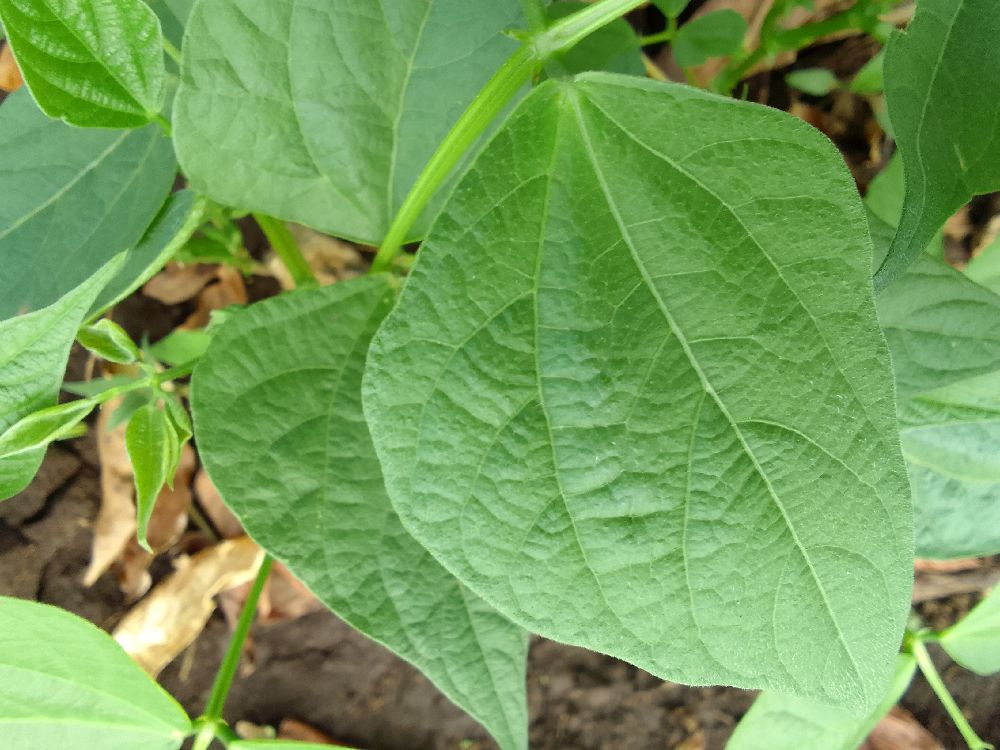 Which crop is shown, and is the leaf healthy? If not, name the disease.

common bean, healthy
